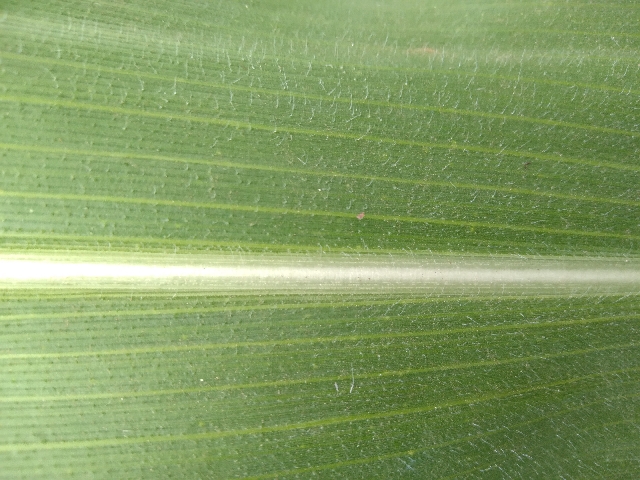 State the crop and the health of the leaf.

maize, healthy
